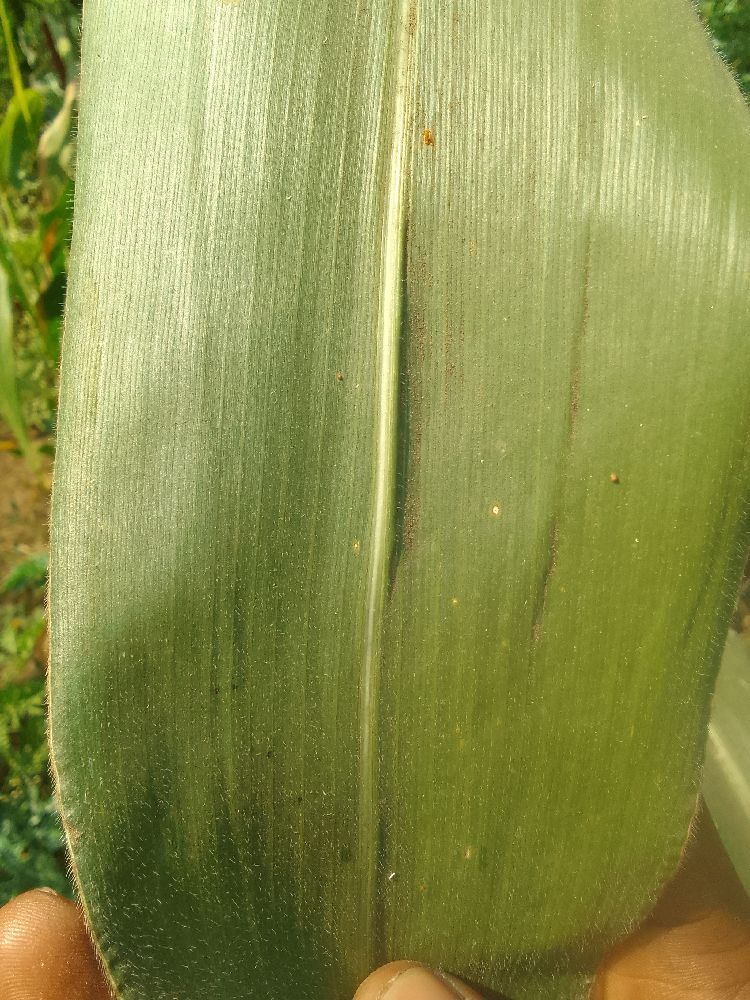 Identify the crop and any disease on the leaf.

maize, healthy
